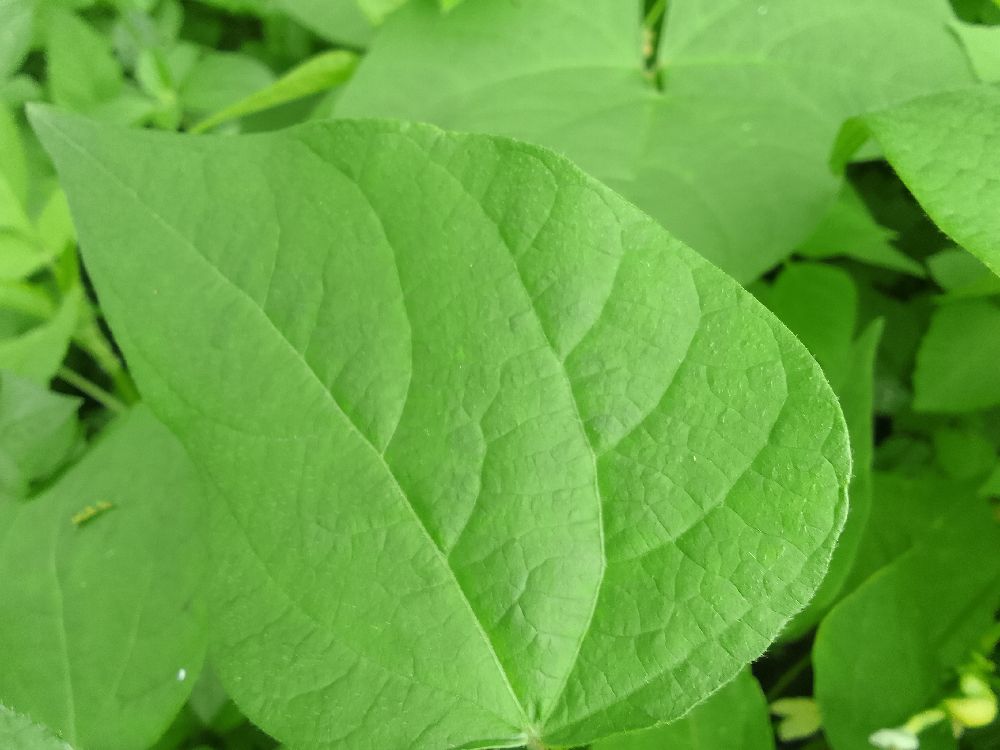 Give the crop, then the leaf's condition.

common bean, healthy
